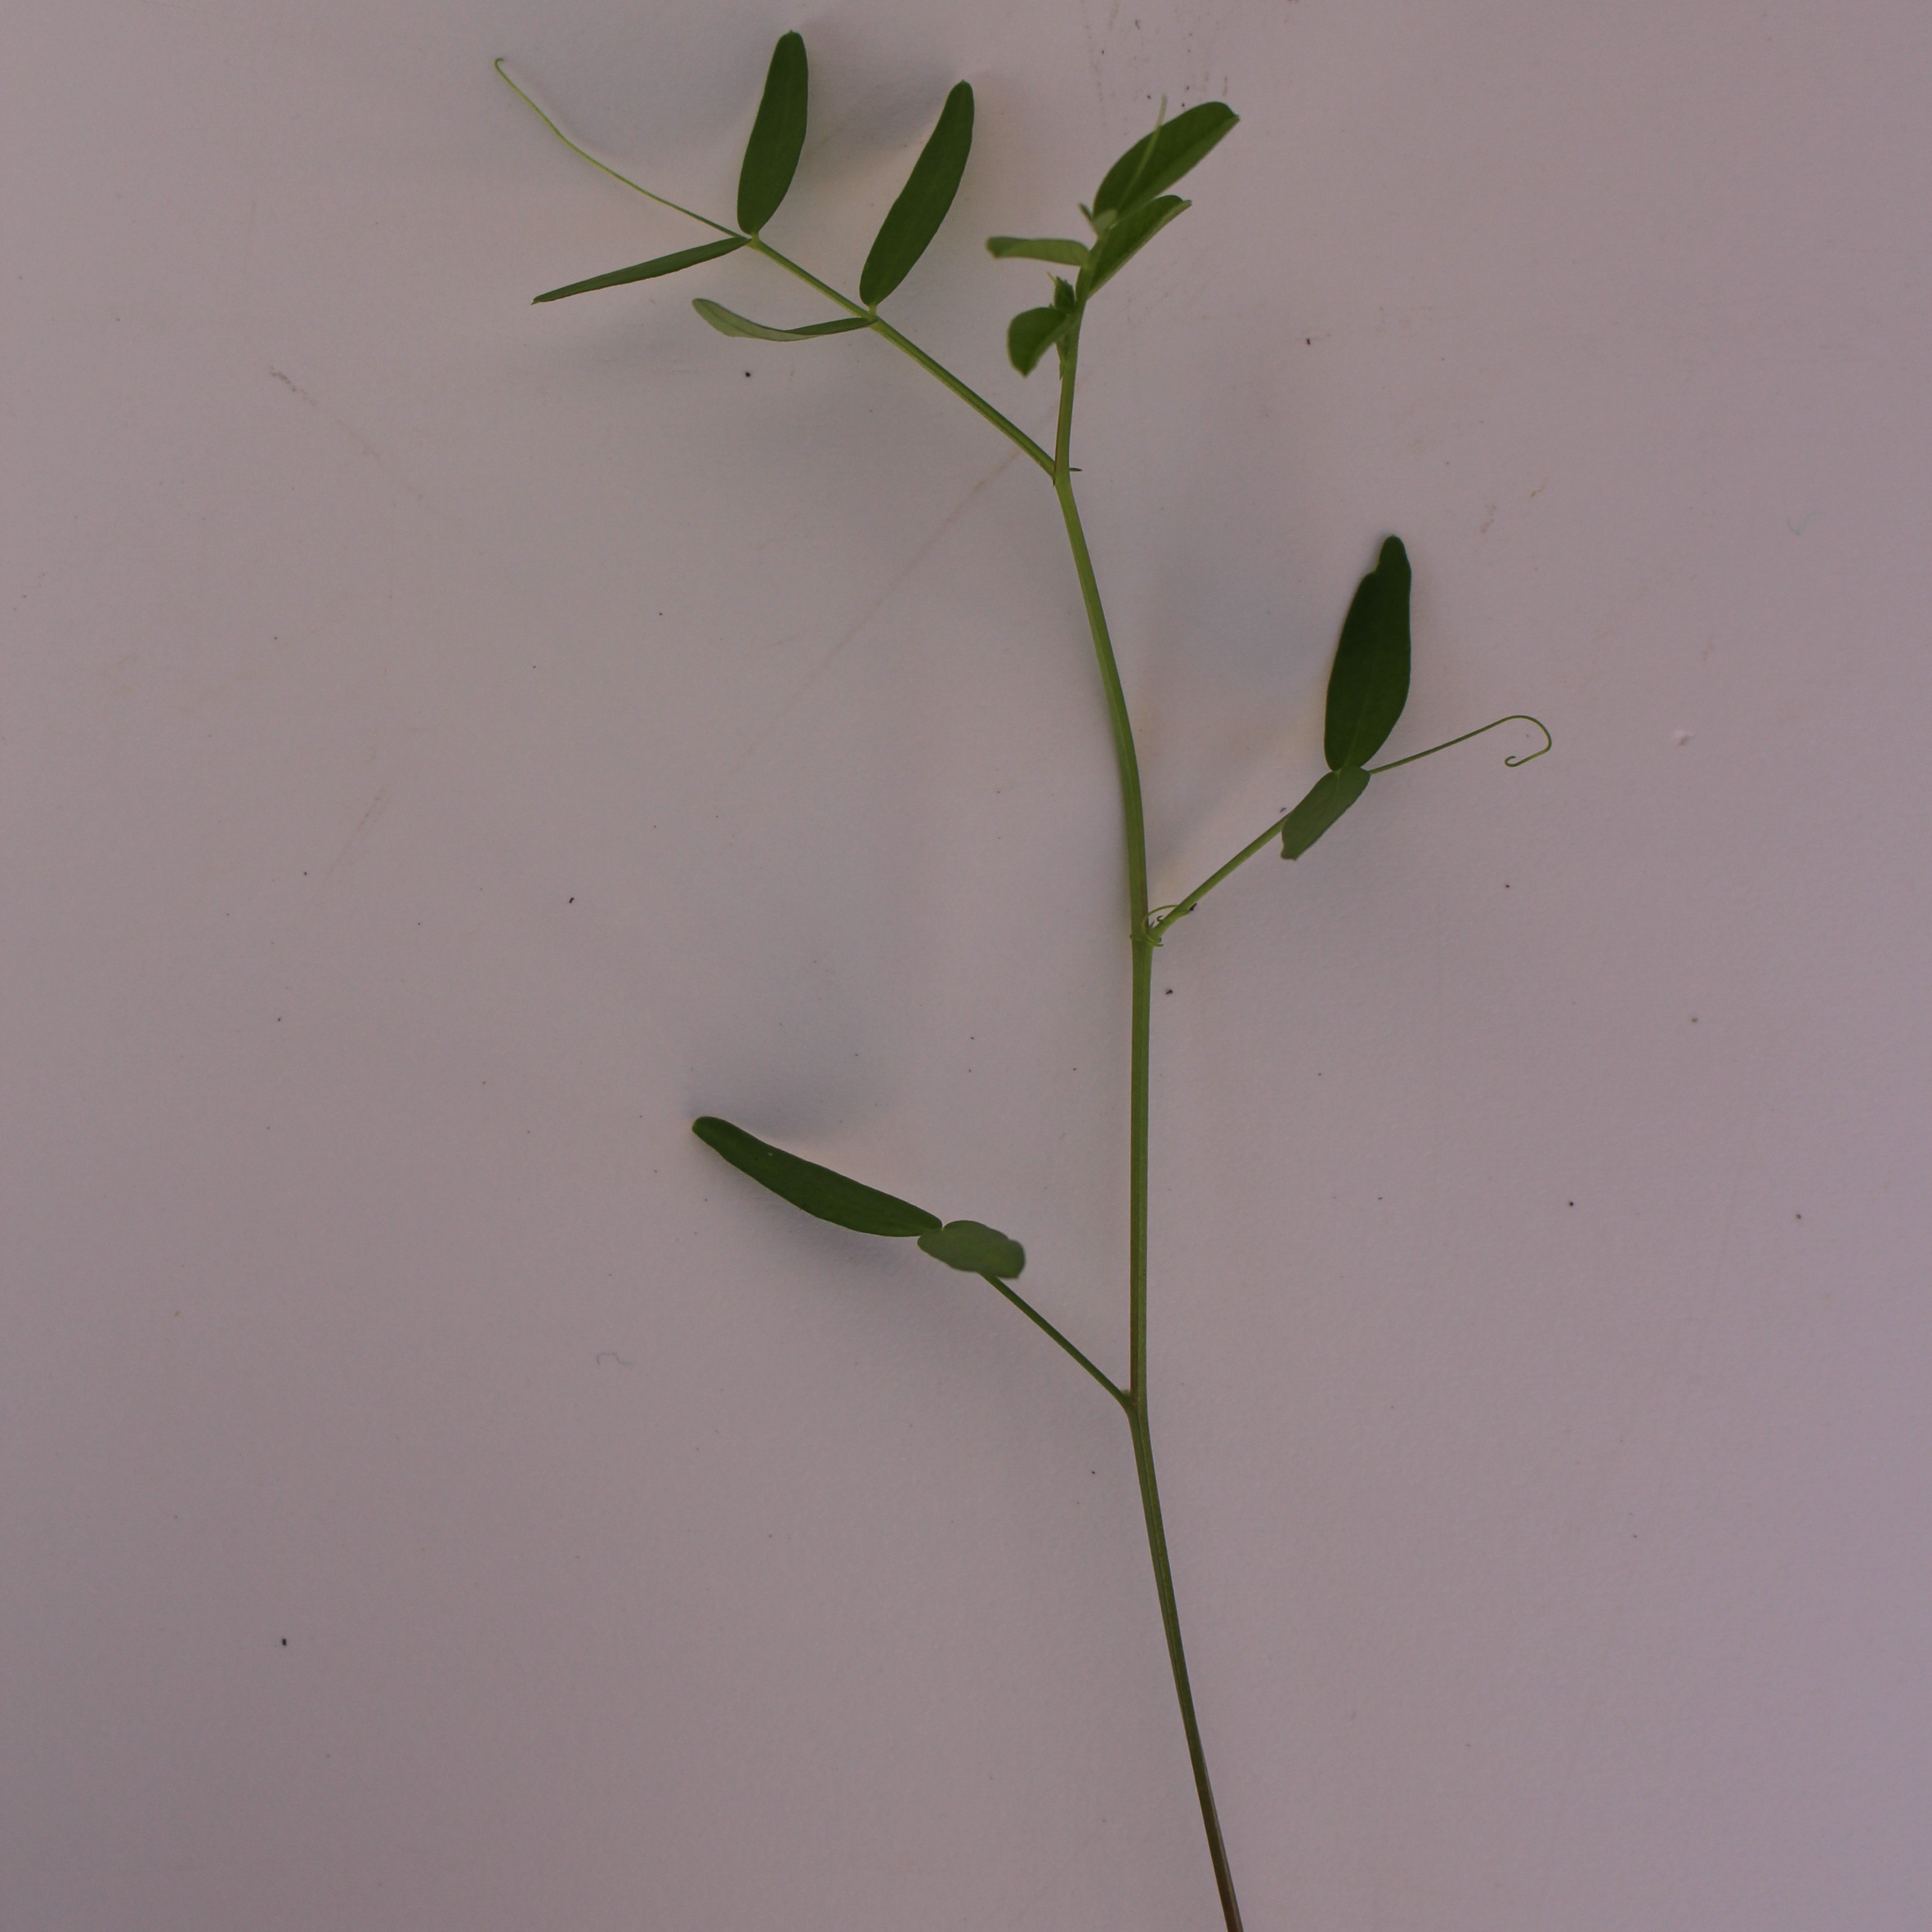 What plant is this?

Vicia sativa
